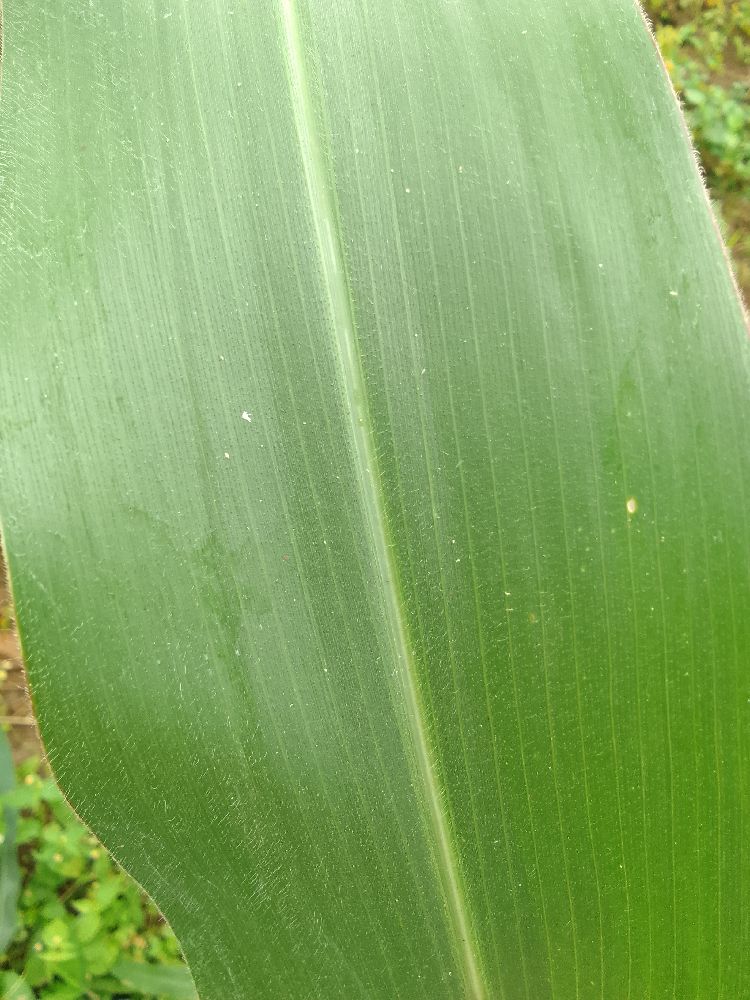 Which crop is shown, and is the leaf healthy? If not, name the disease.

maize, healthy
